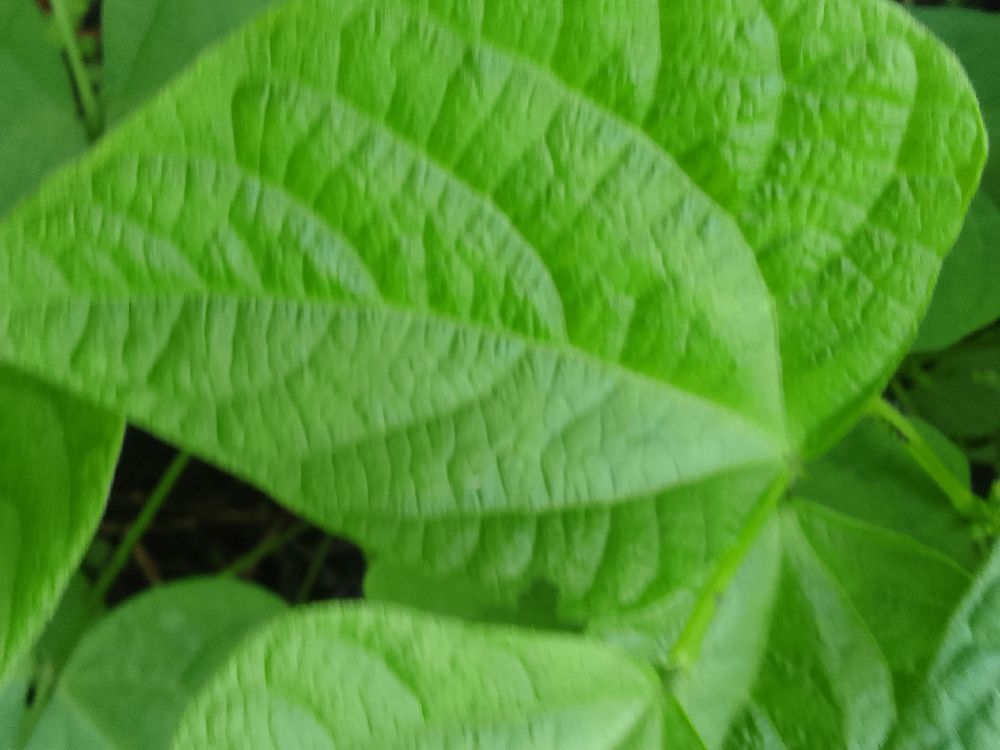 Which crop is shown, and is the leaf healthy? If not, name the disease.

common bean, healthy
